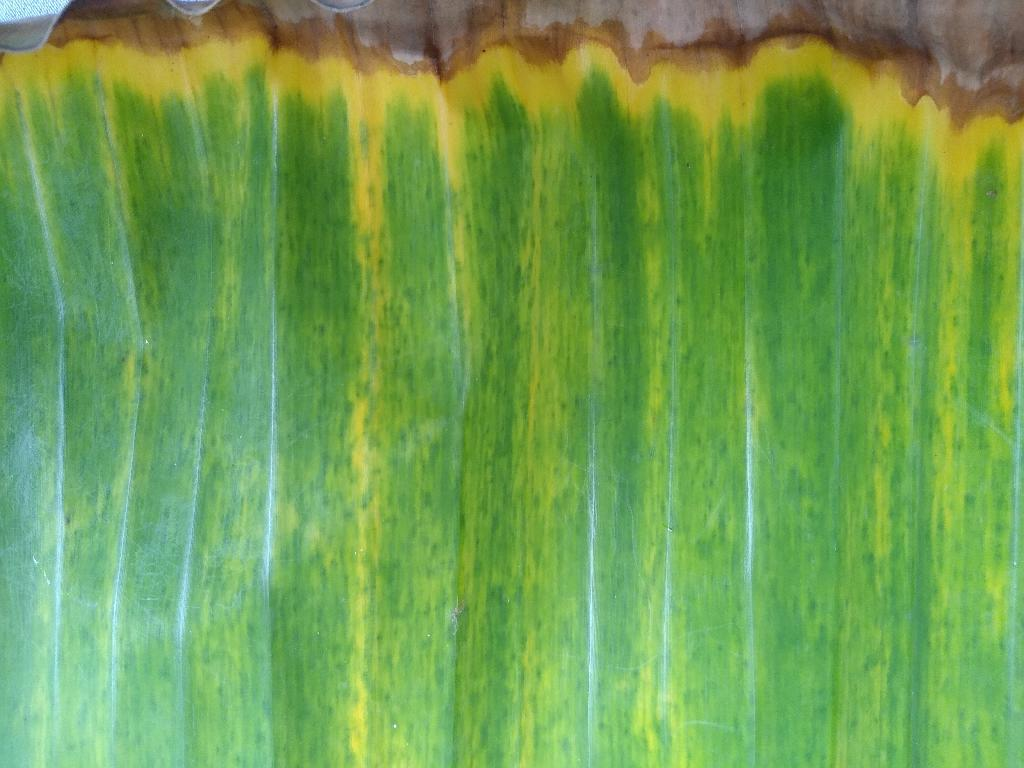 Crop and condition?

banana, fusarium wilt race 1
